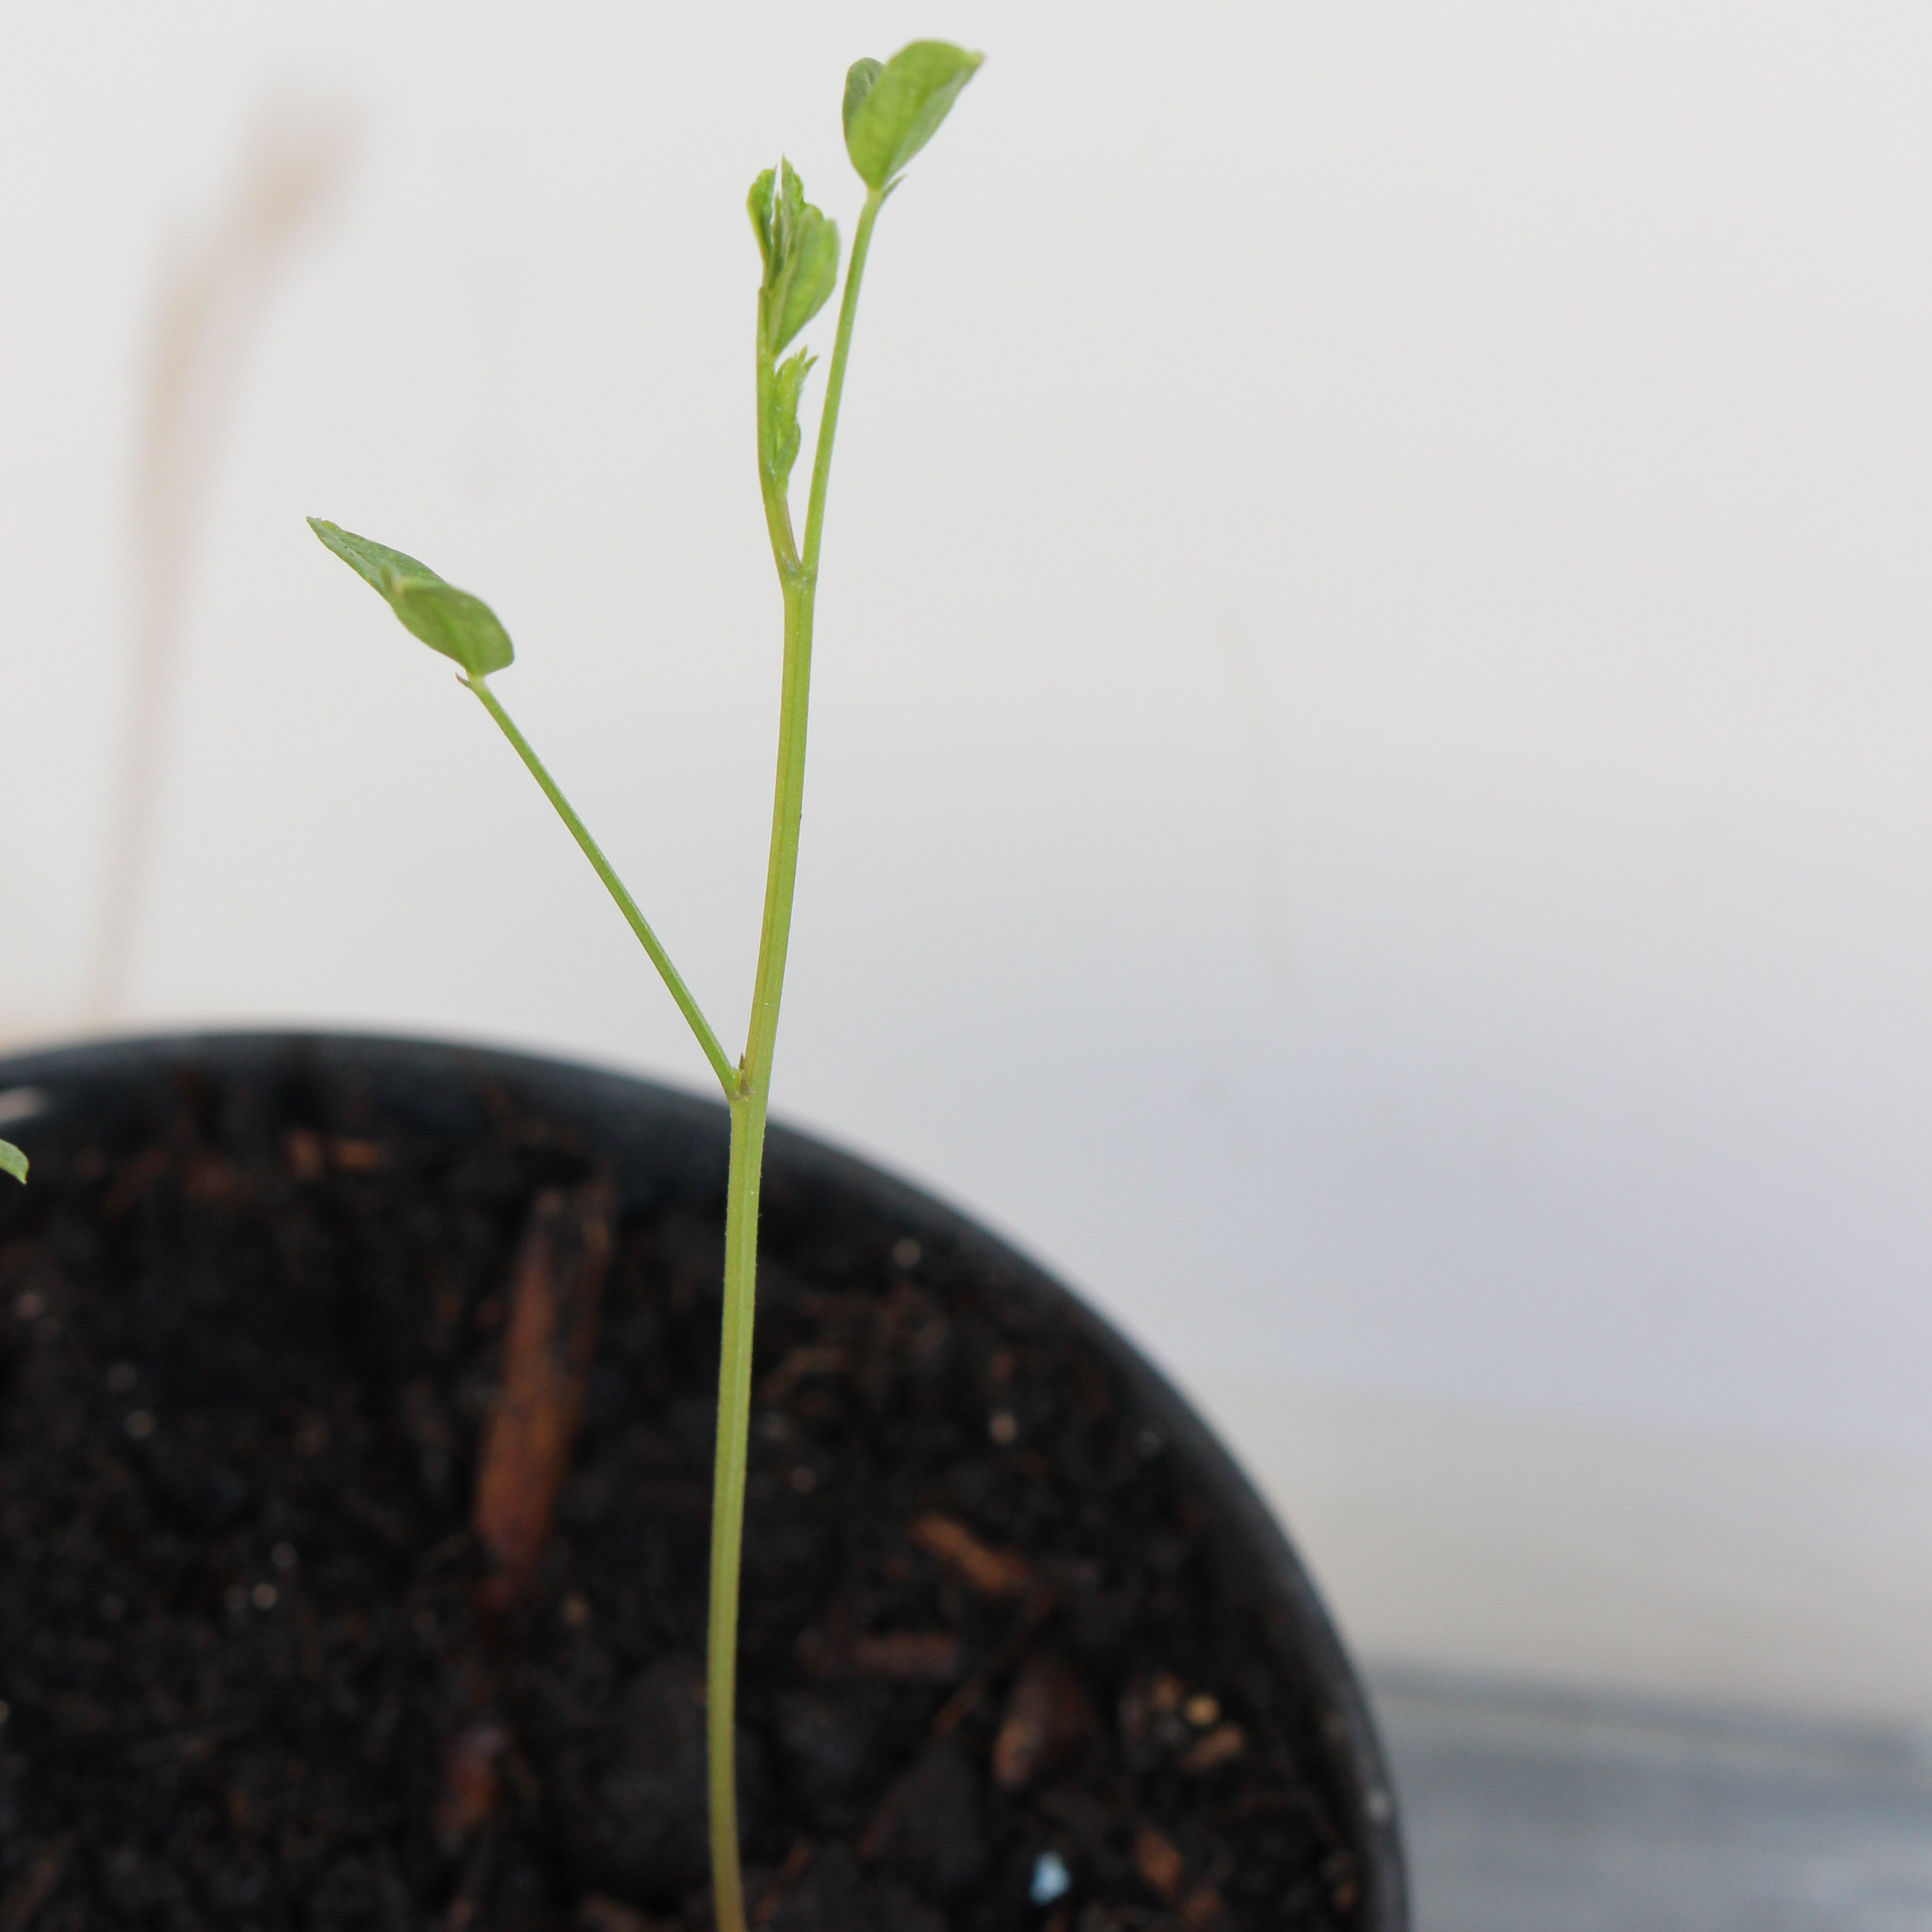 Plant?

Vicia sativa
